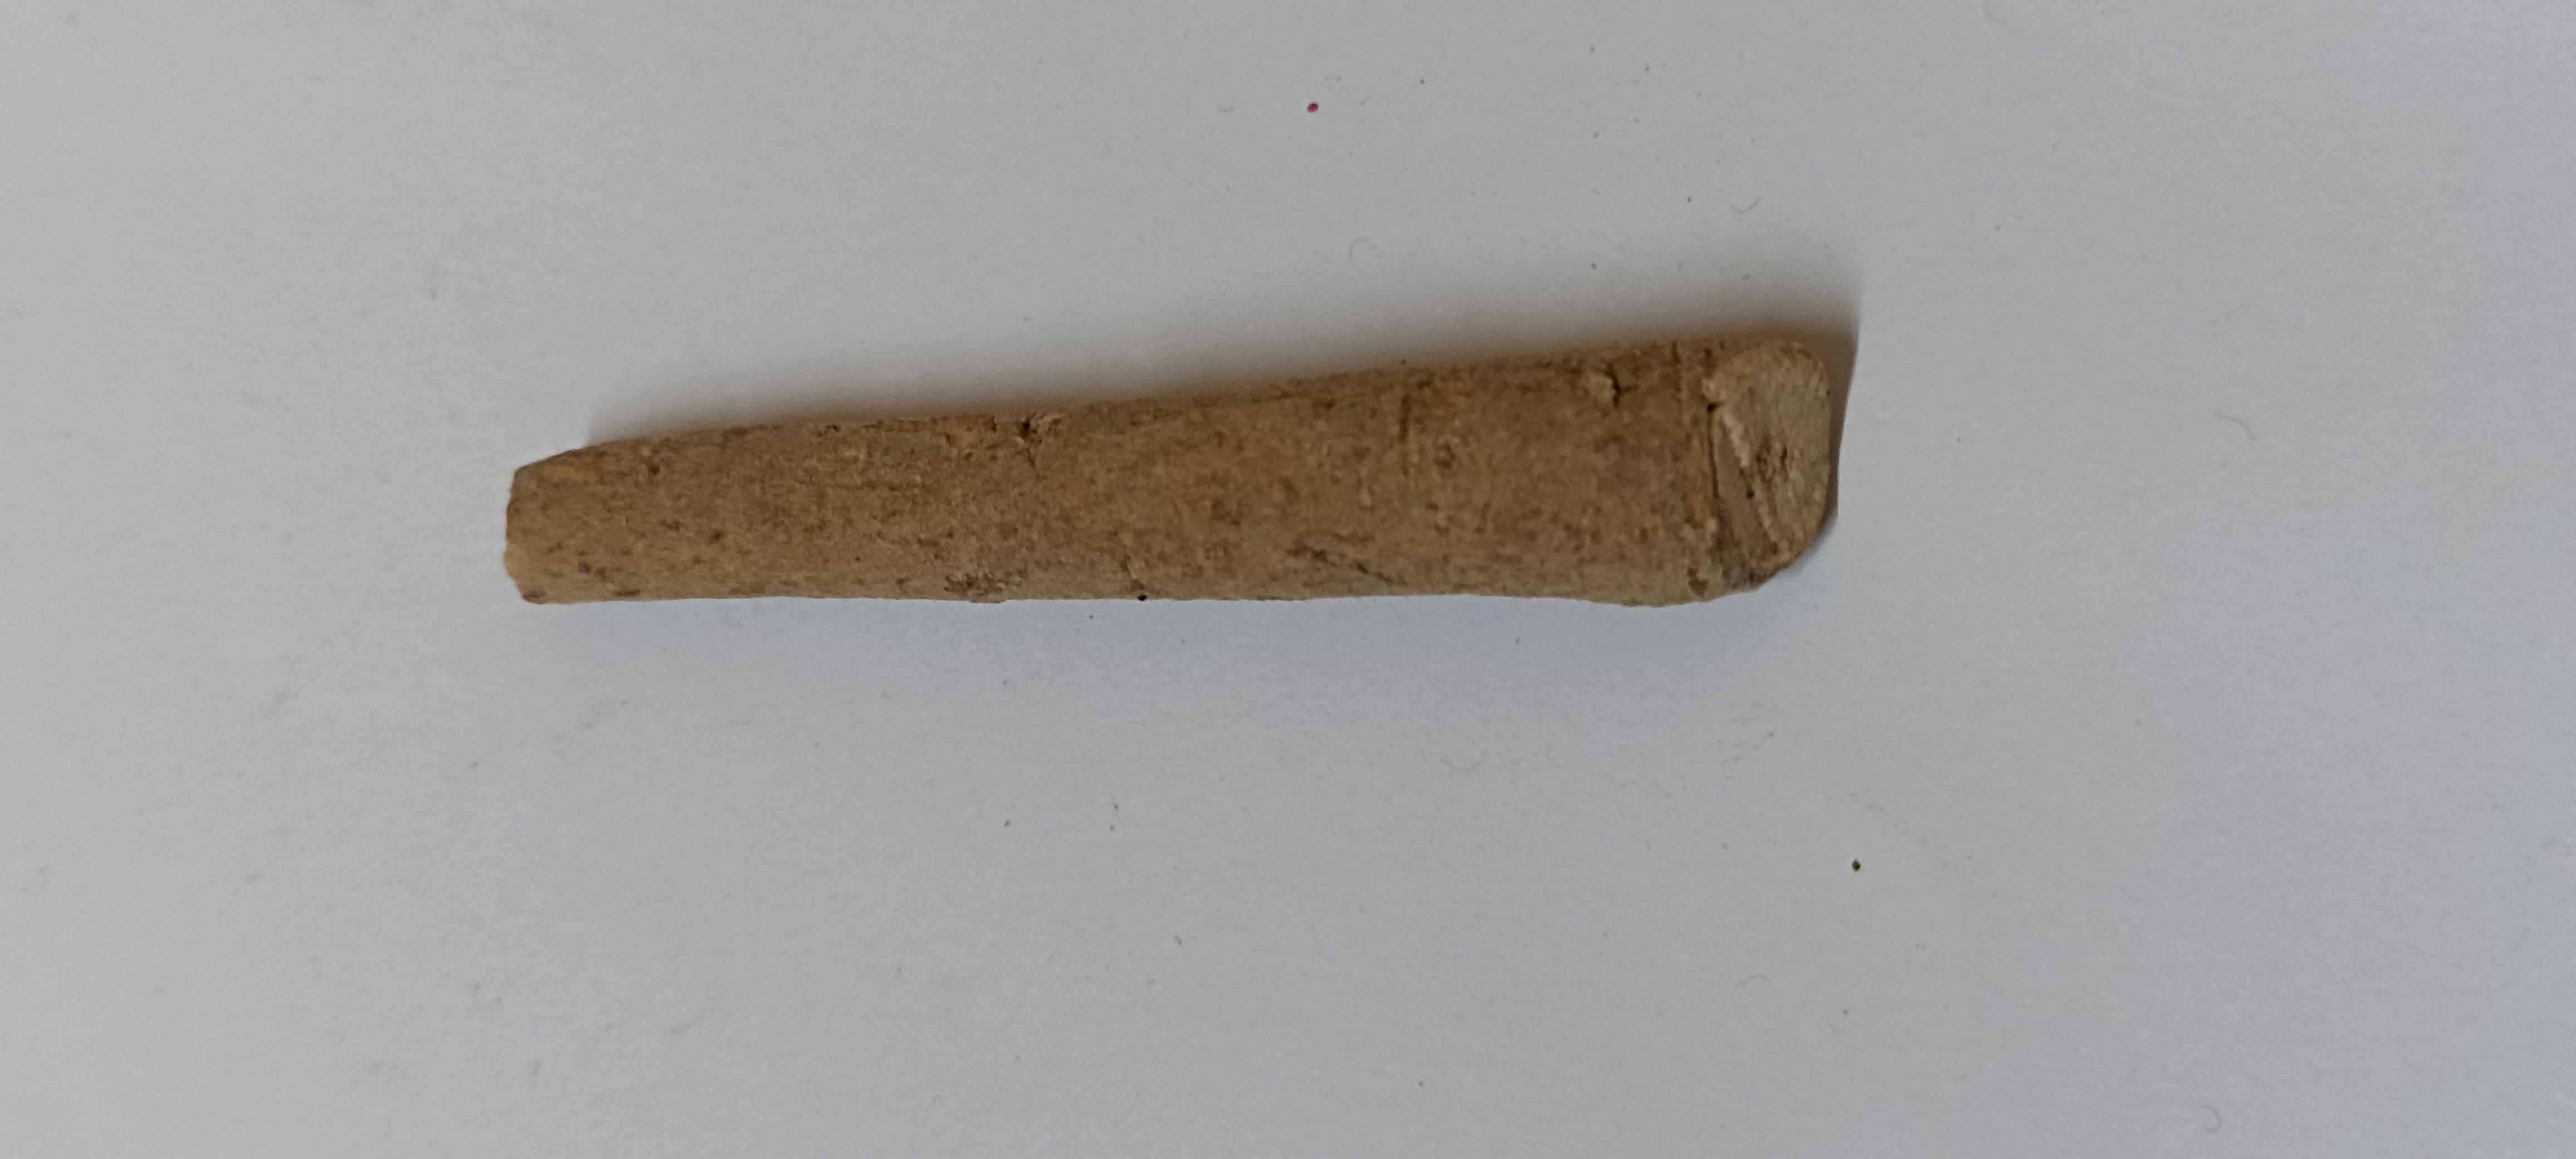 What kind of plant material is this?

ashwagandha
